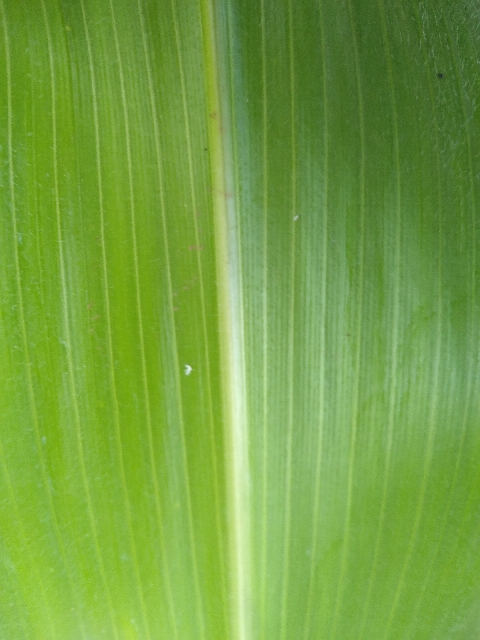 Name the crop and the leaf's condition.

maize, healthy
